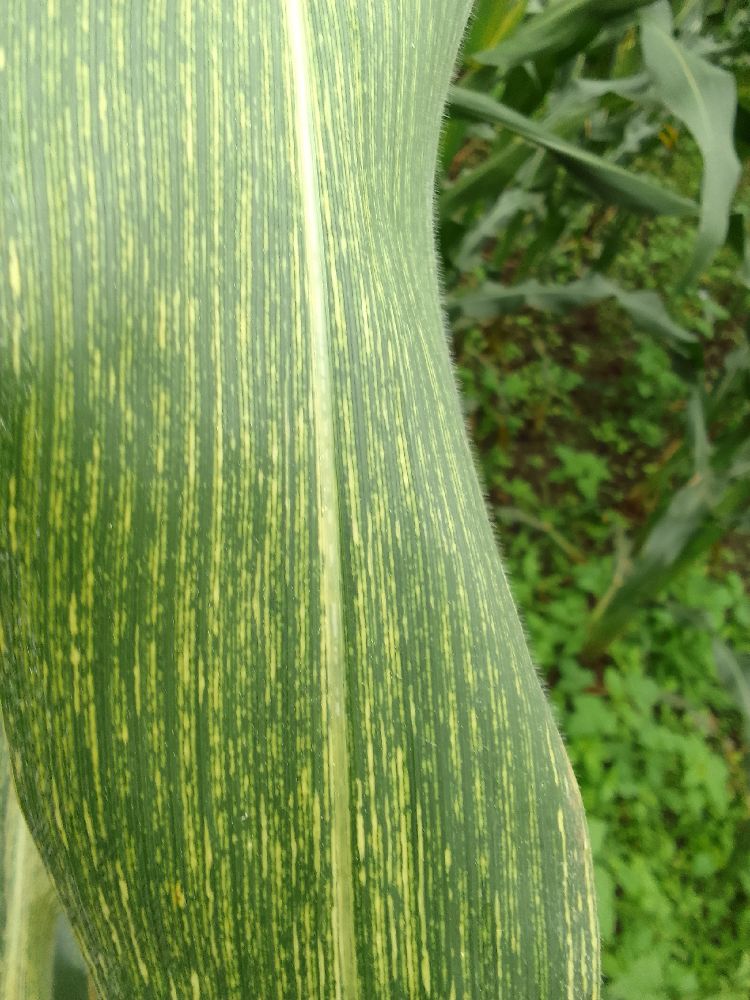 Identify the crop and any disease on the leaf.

maize, maize streak virus
